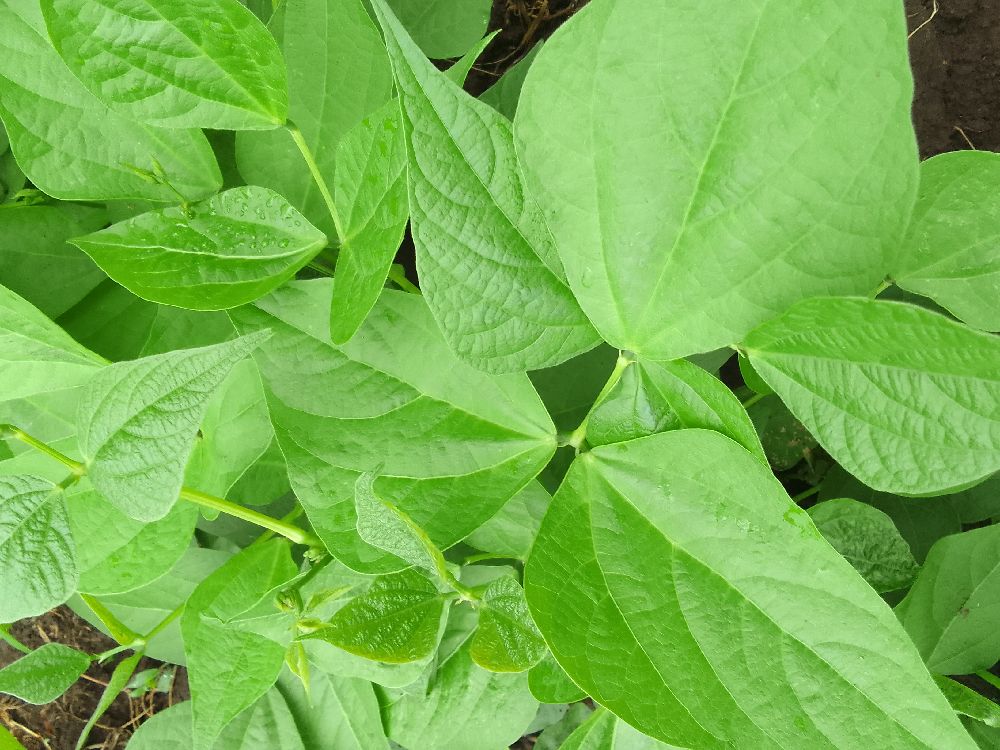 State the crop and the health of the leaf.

common bean, healthy
